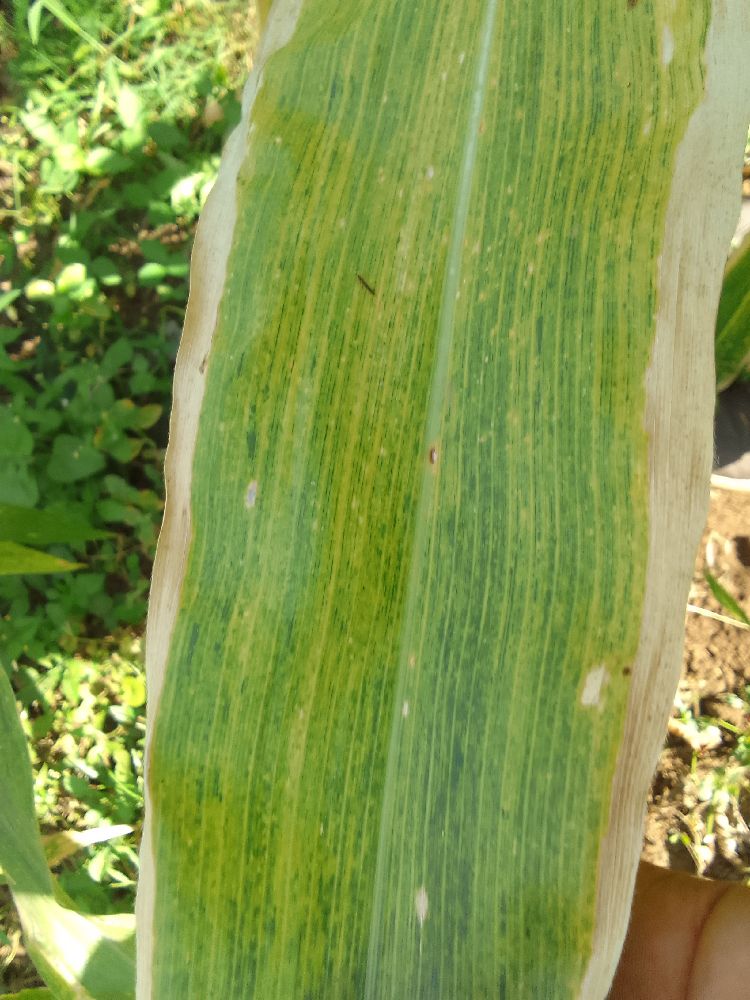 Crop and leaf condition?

maize, maize lethal necrosis
